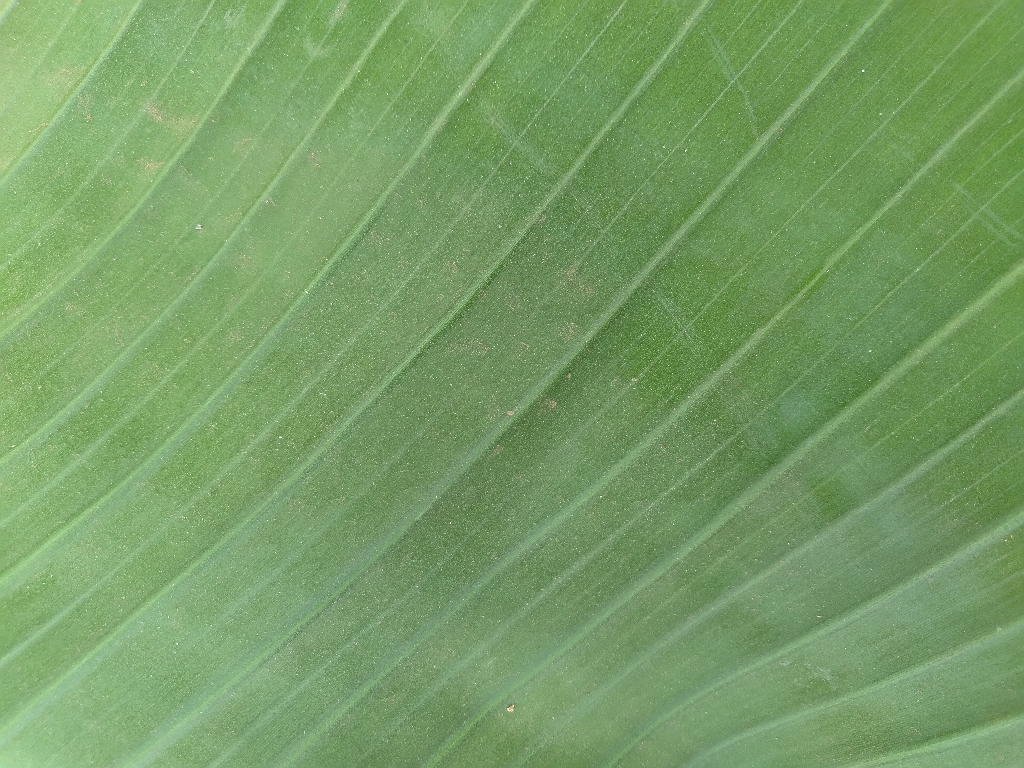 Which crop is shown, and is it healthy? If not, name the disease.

banana, healthy
